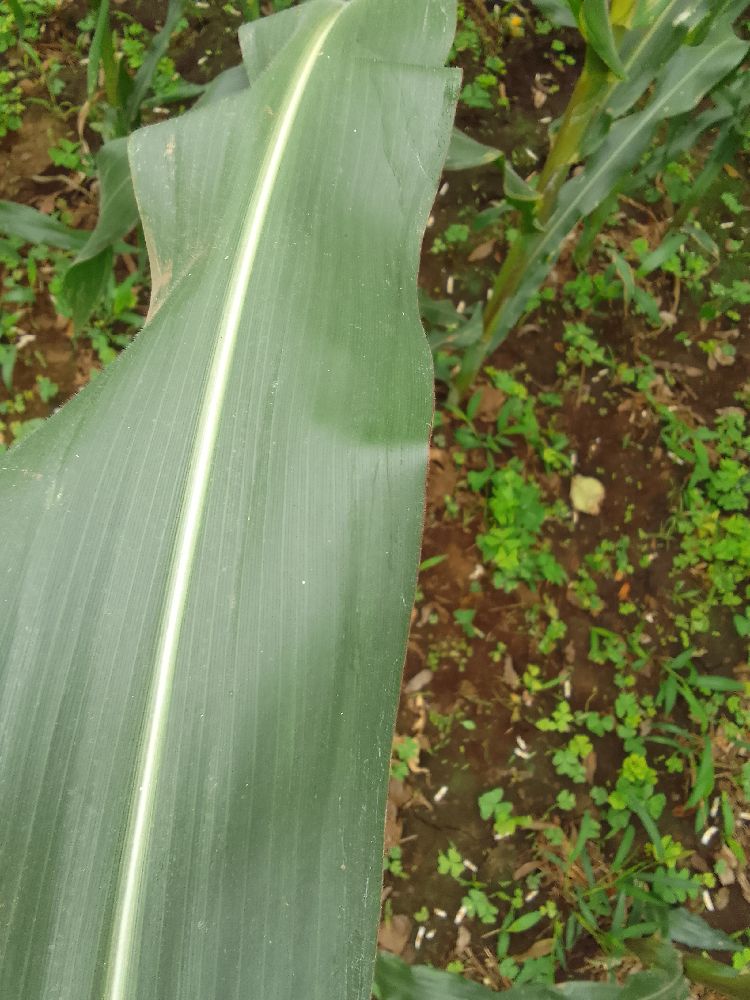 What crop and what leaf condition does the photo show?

maize, healthy
